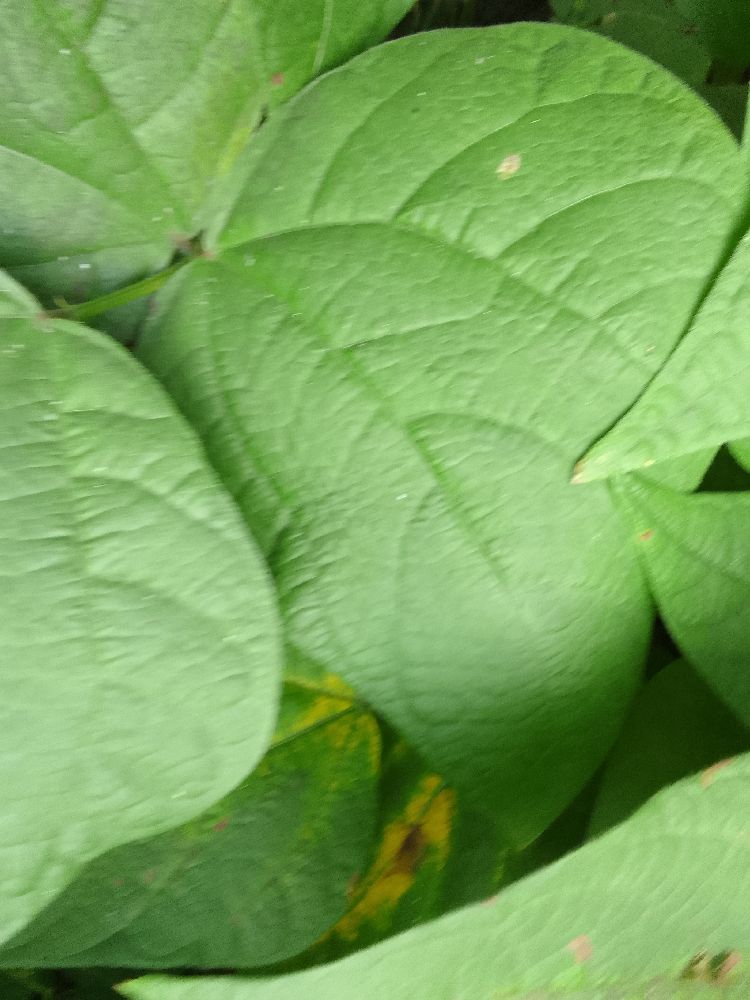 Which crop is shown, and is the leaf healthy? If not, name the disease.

common bean, healthy
